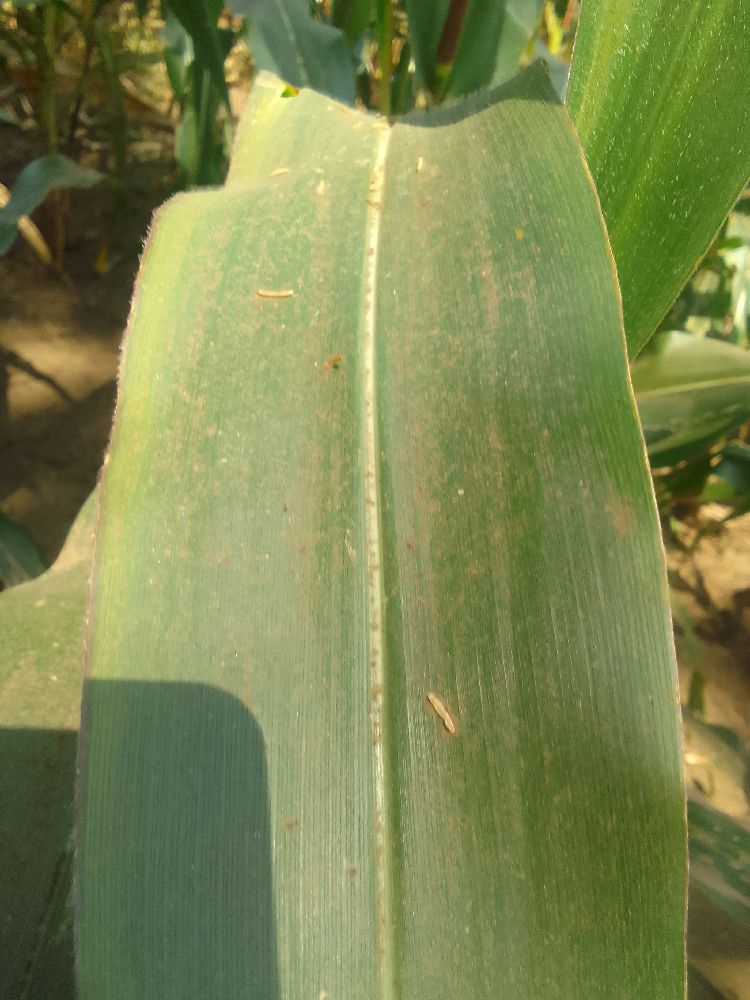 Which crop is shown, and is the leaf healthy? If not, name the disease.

maize, healthy
